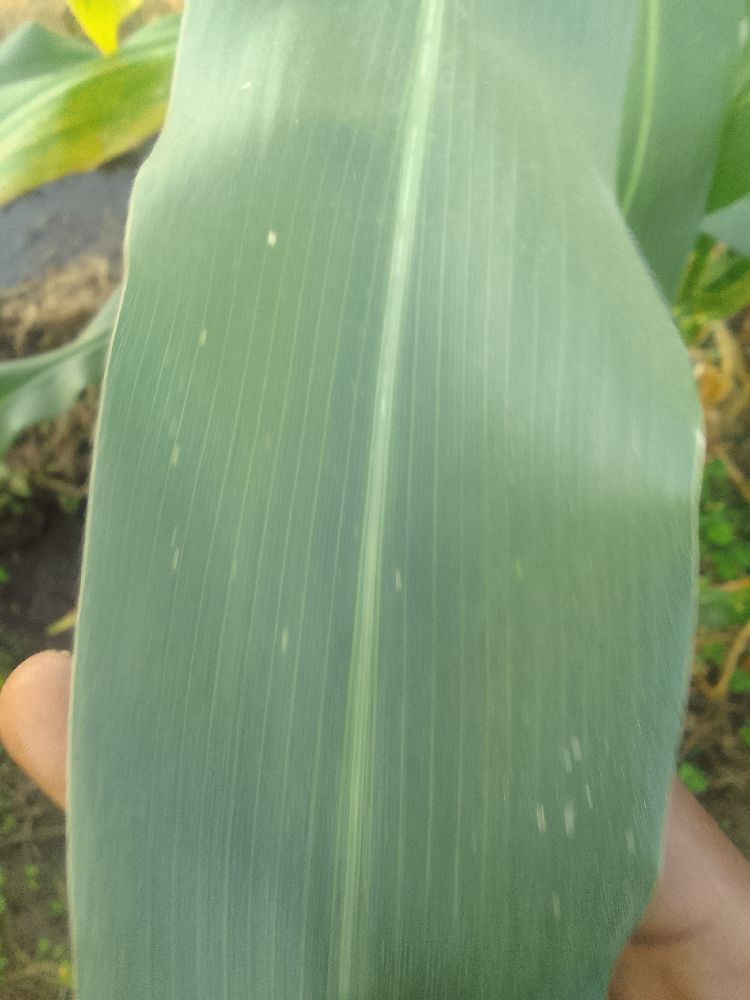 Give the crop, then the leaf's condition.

maize, healthy
